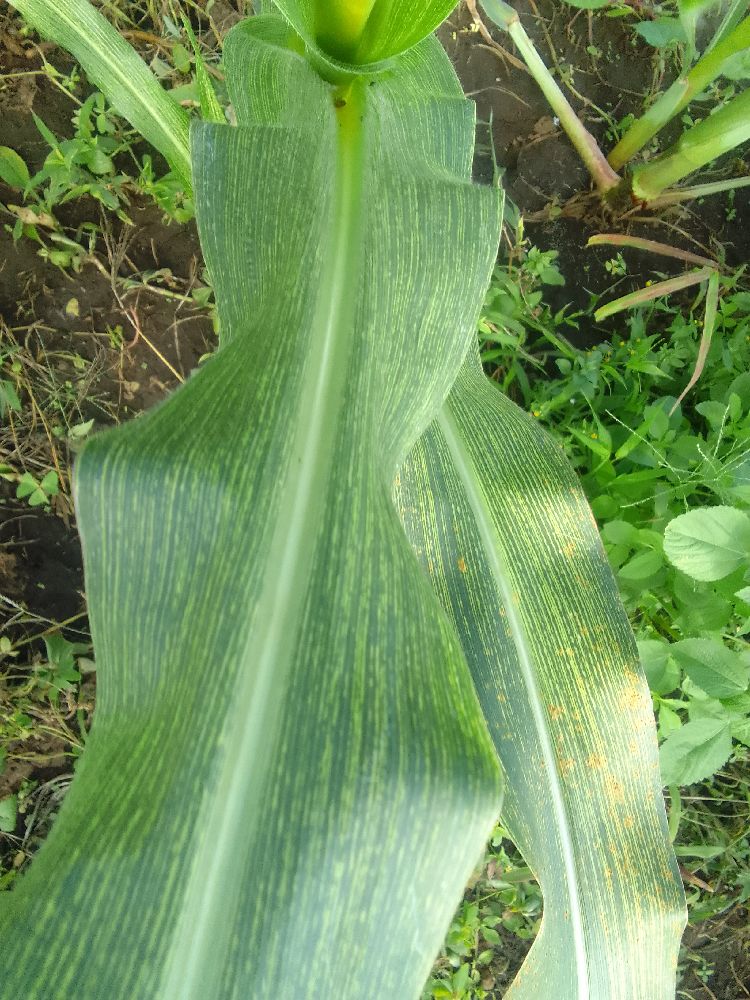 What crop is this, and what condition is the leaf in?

maize, maize streak virus
